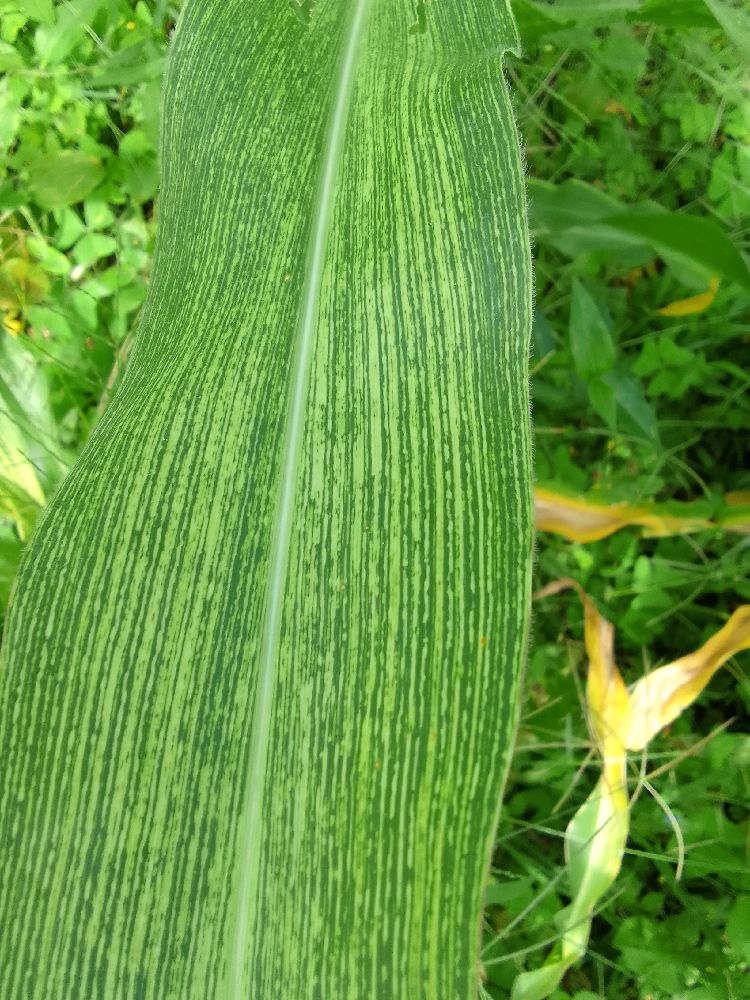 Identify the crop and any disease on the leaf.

maize, maize streak virus
